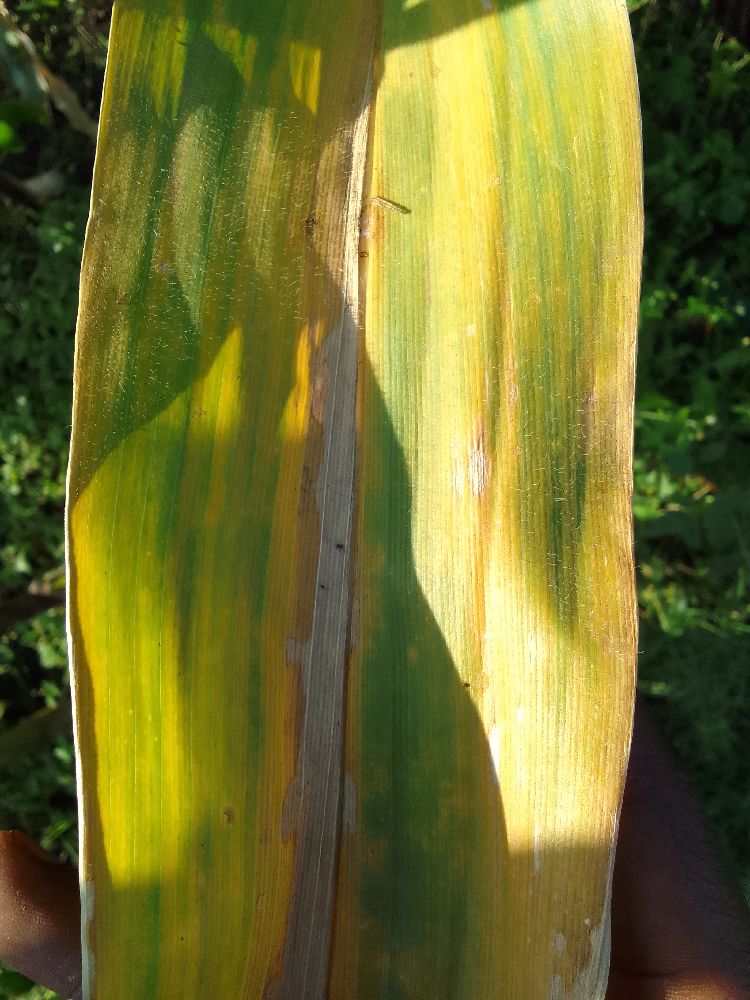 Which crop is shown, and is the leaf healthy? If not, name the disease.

maize, maize lethal necrosis
